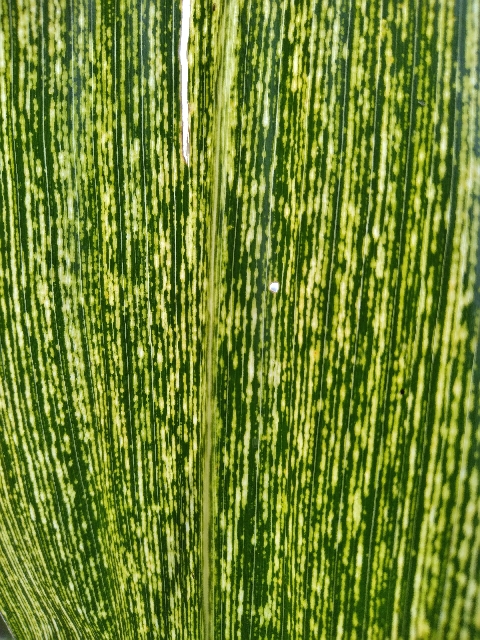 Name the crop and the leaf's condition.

maize, maize streak virus
